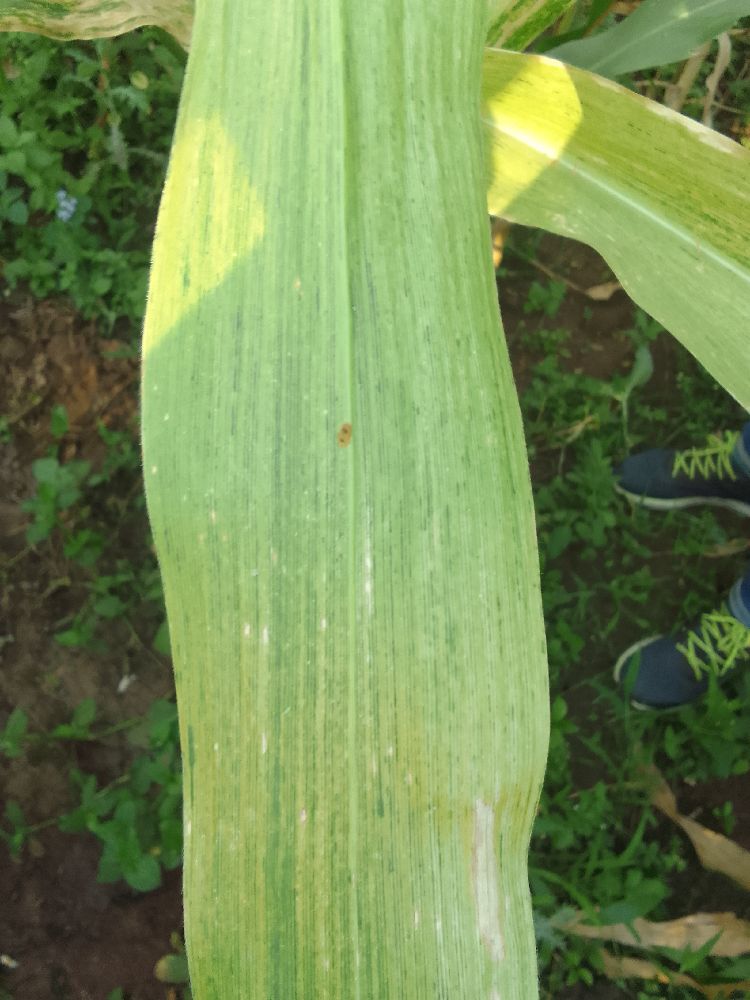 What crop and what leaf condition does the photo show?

maize, maize lethal necrosis
